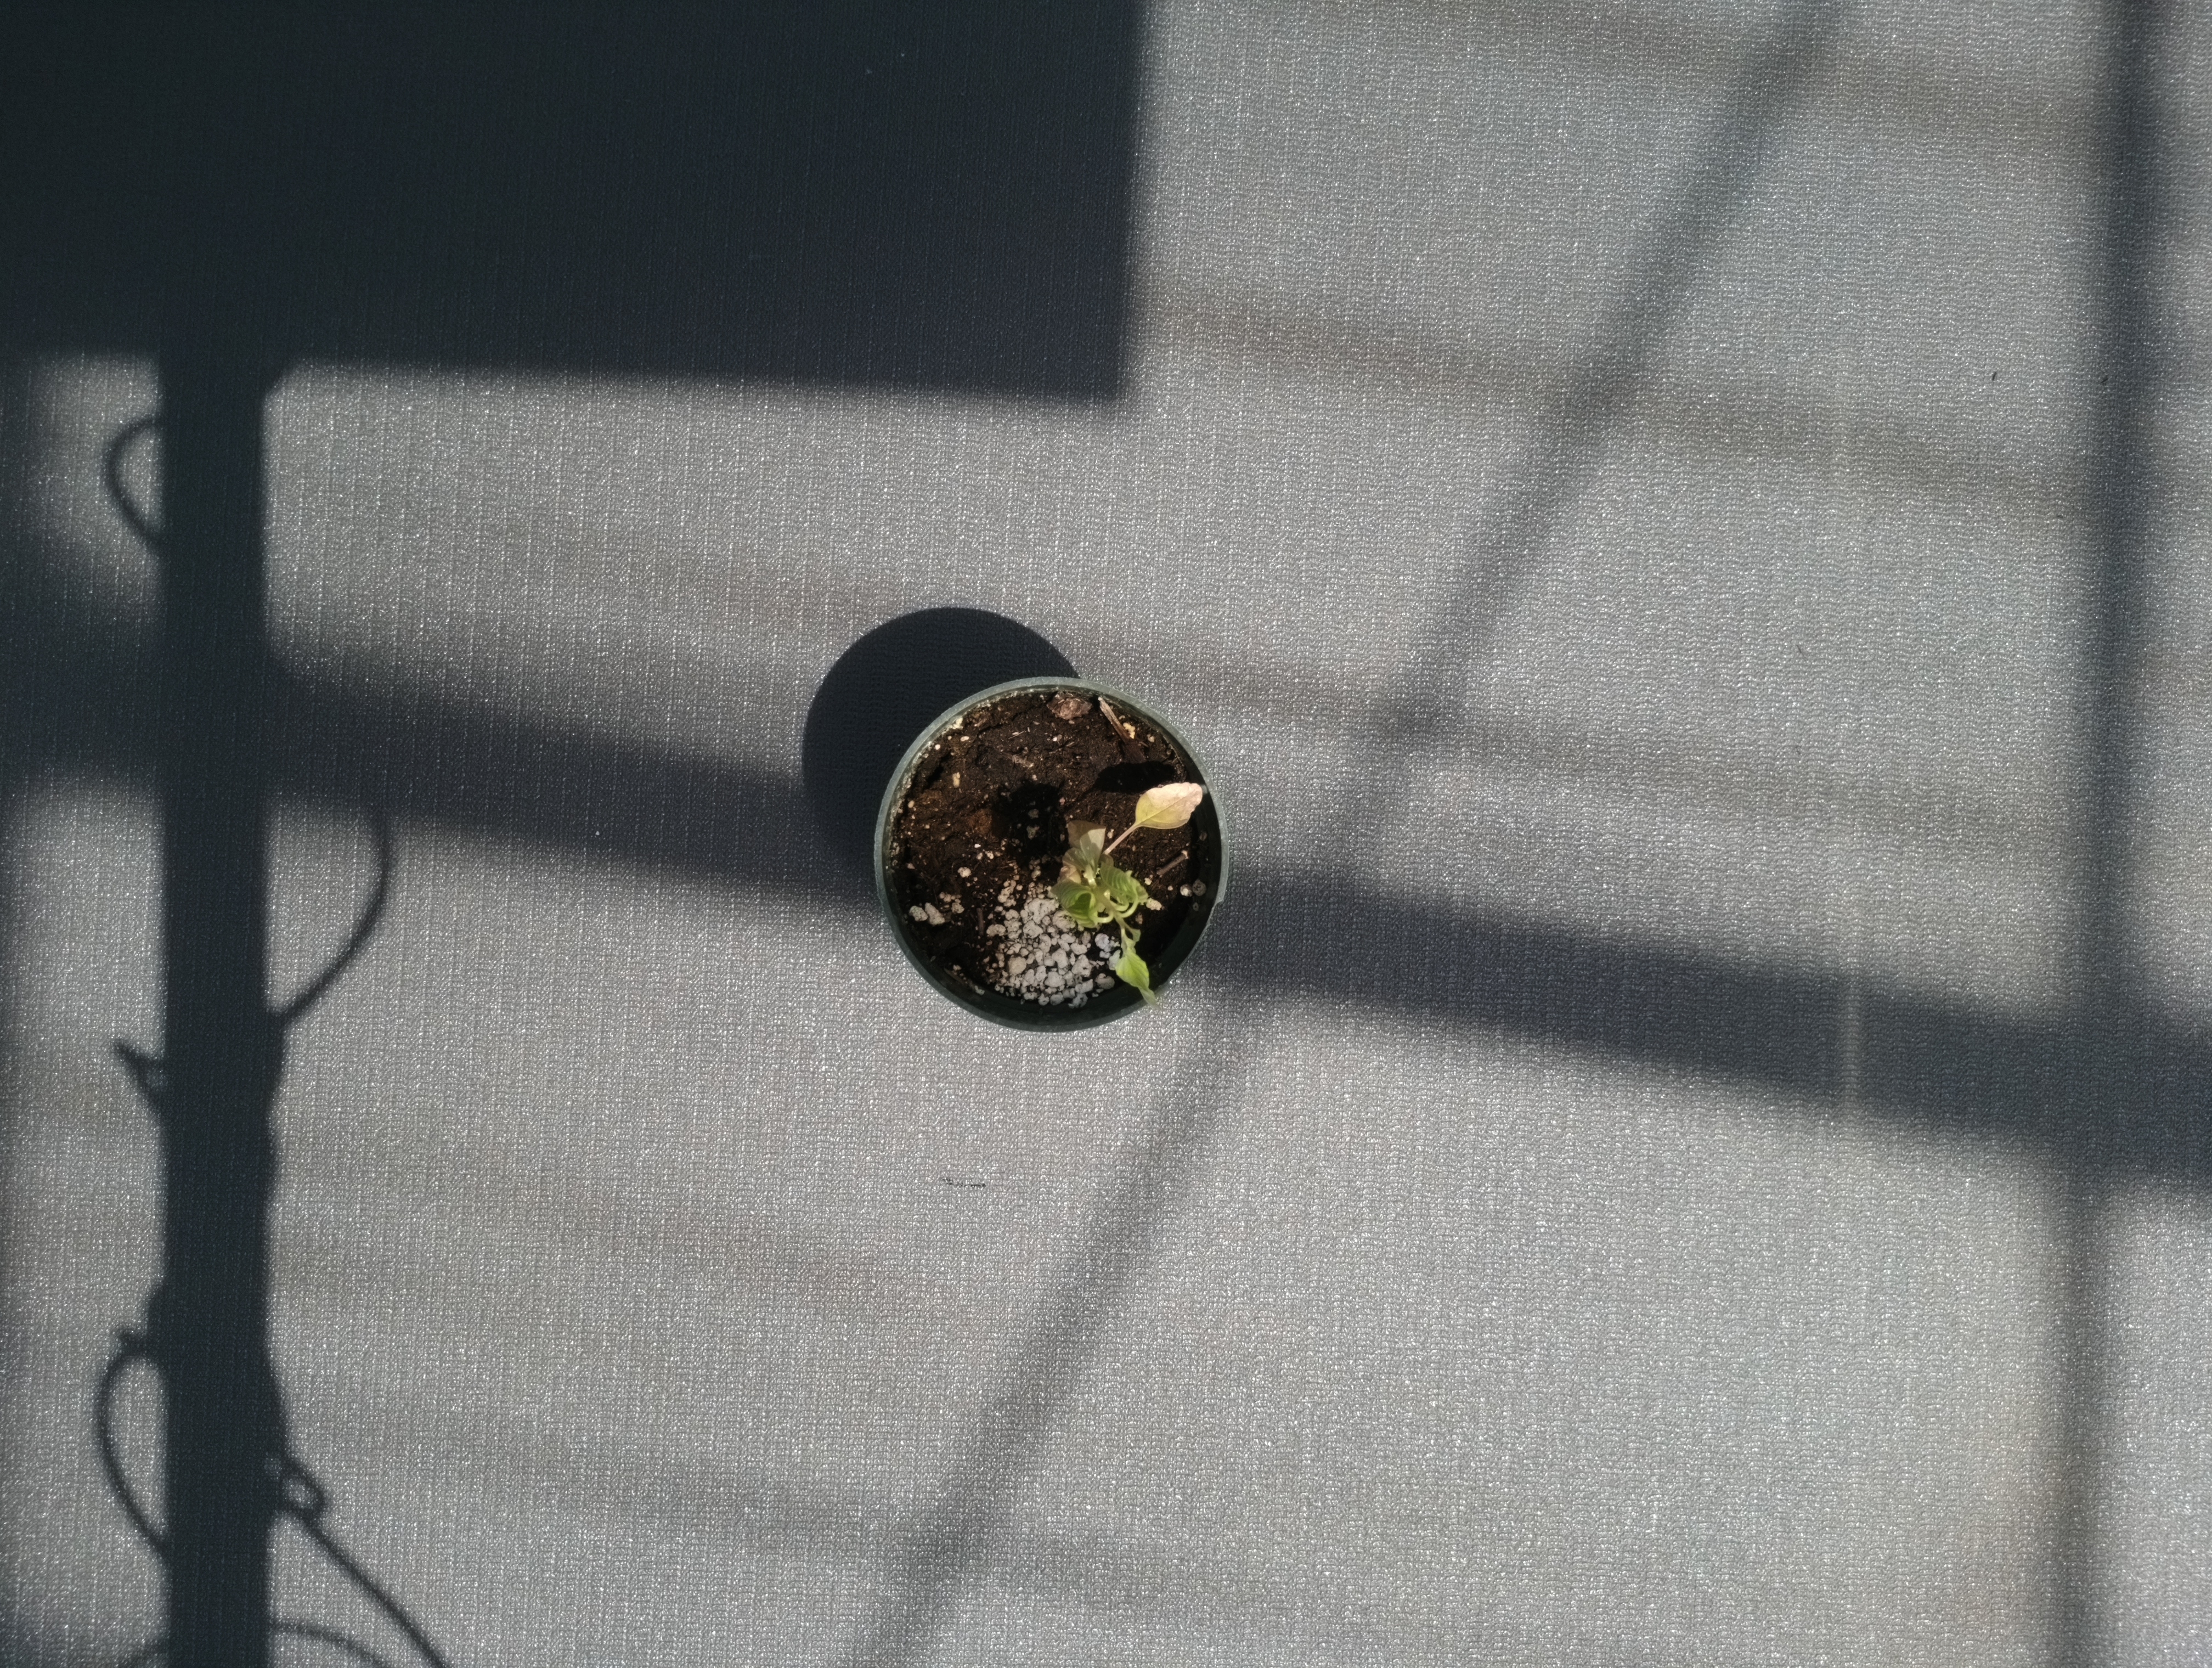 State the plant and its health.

waterhemp, epinasty
